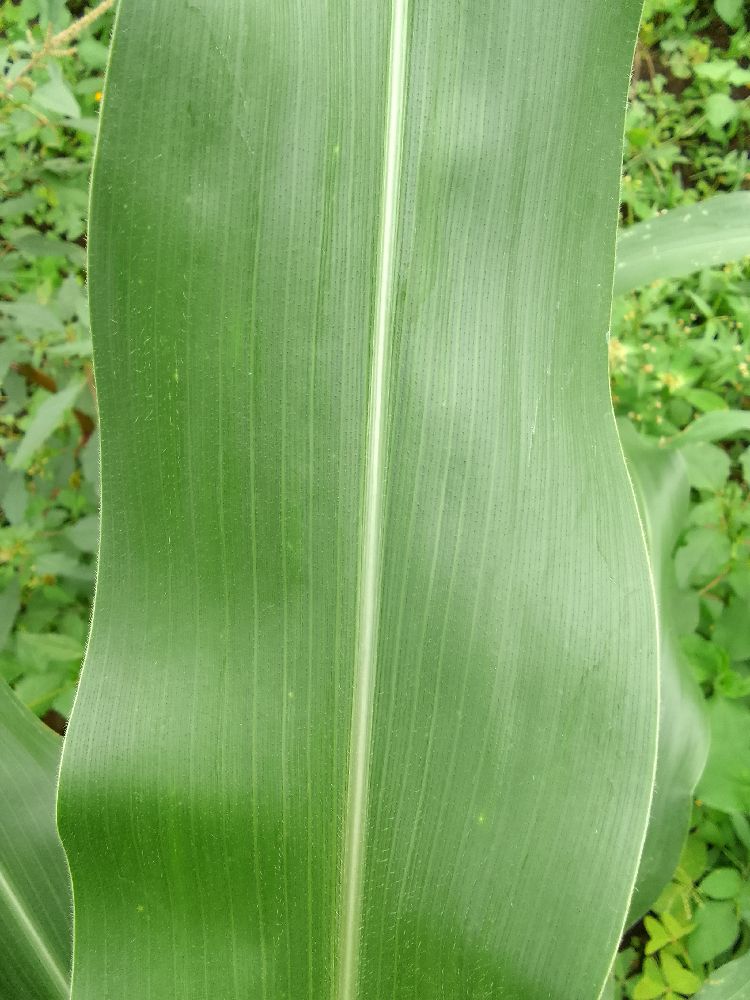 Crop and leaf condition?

maize, healthy
